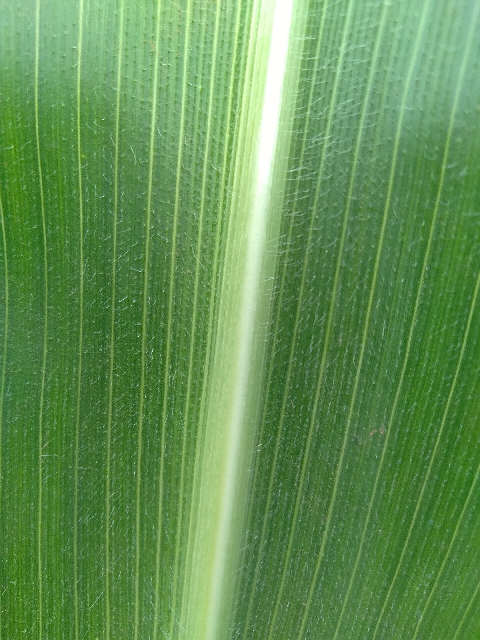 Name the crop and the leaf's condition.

maize, healthy
